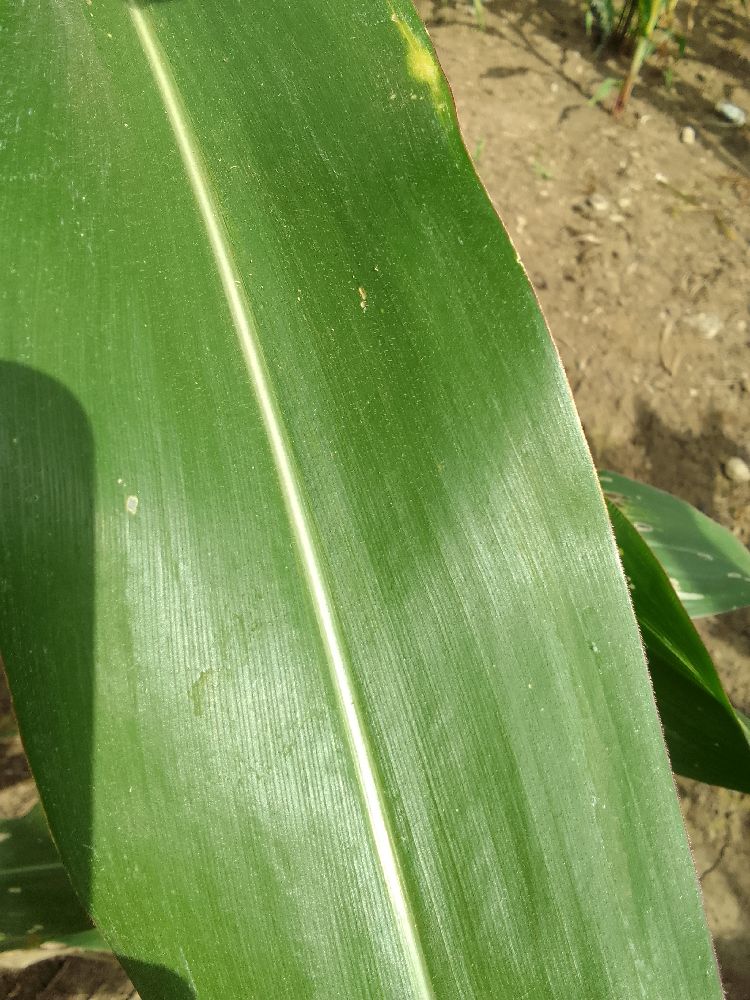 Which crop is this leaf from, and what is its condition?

maize, healthy
